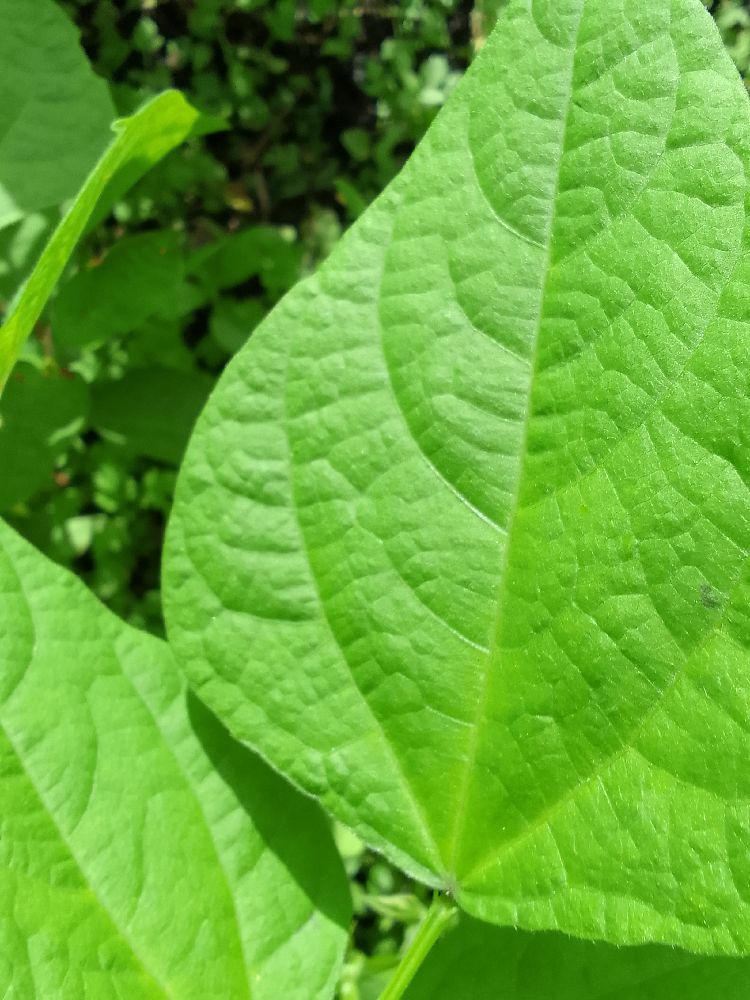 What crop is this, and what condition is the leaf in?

common bean, healthy
